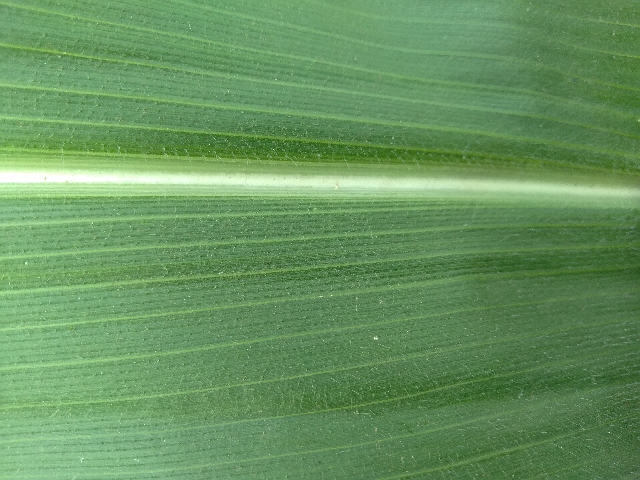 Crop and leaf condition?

maize, healthy
